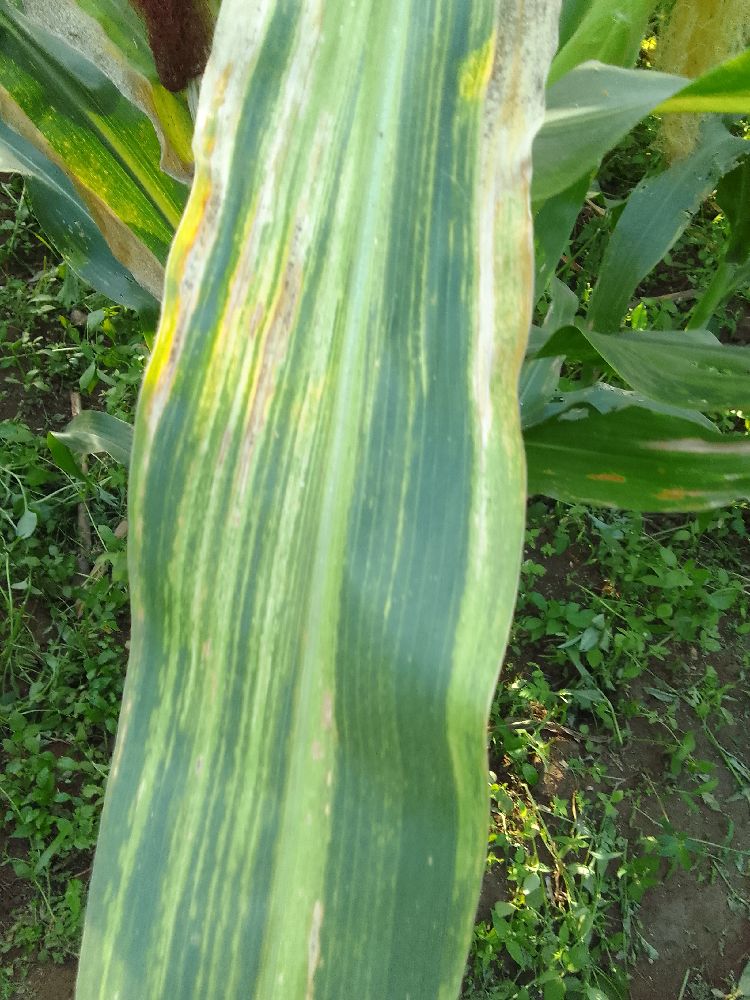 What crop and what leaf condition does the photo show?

maize, maize lethal necrosis
